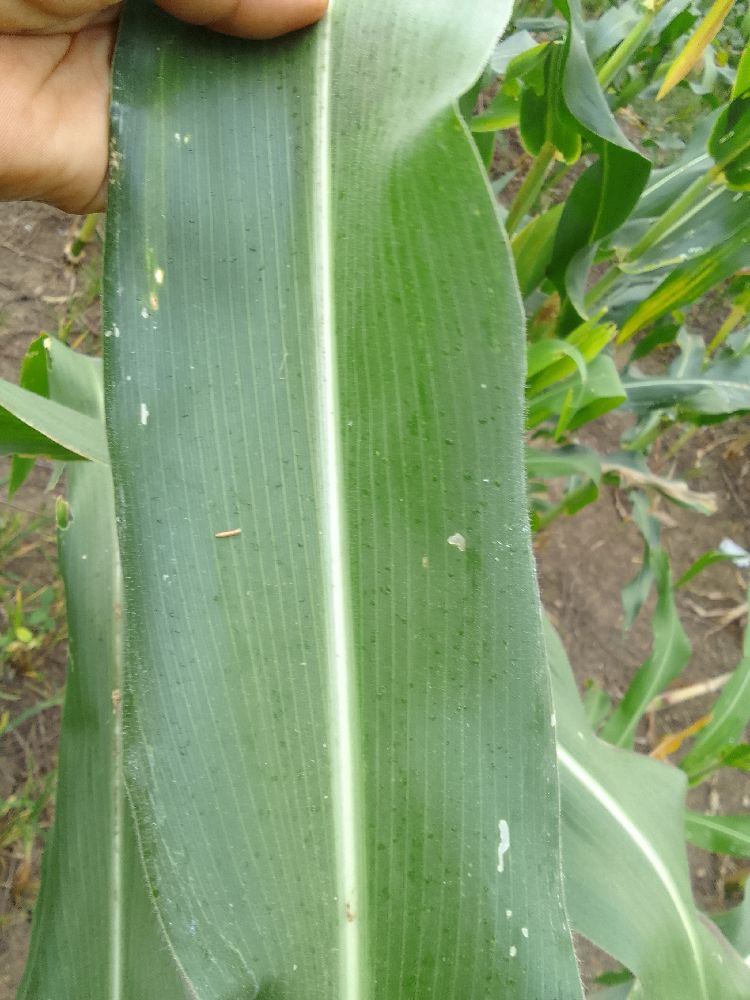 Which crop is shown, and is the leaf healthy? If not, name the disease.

maize, healthy
